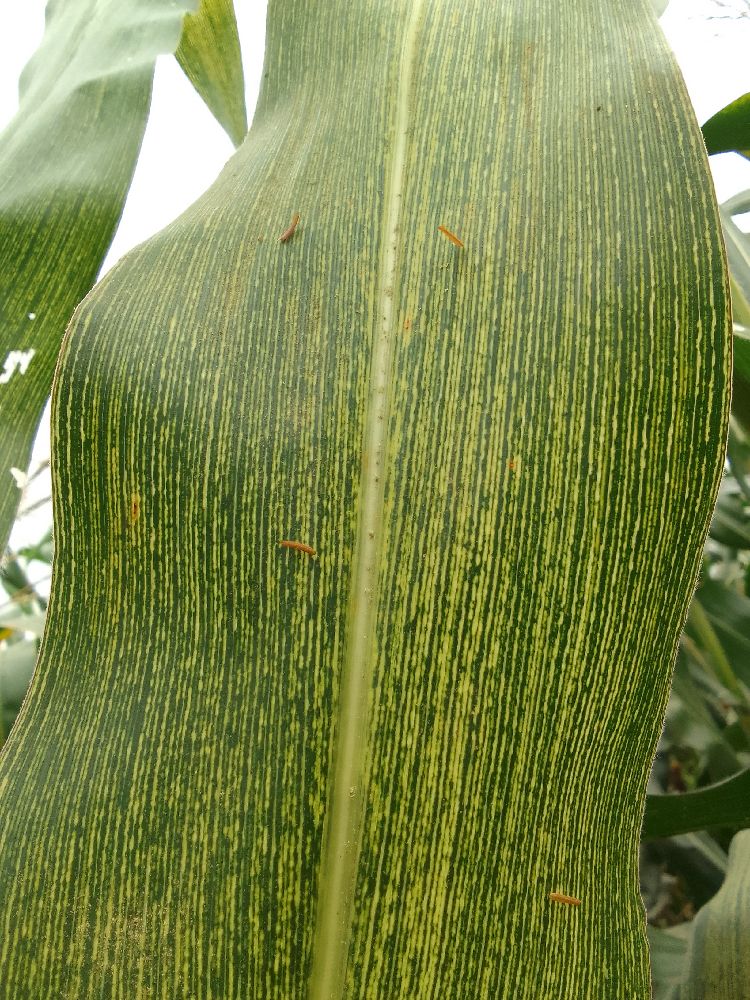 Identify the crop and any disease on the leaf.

maize, maize streak virus
